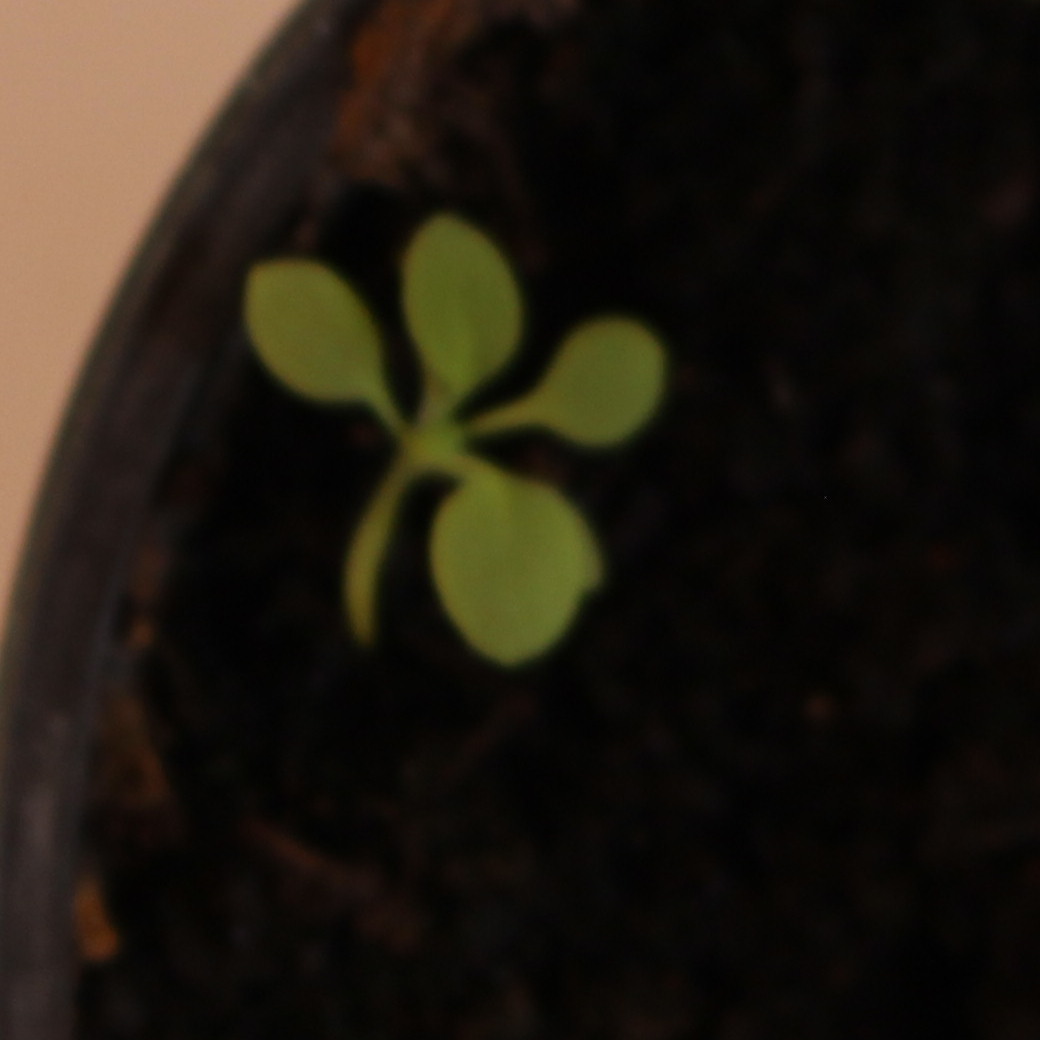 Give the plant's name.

Papaver rhoeas
